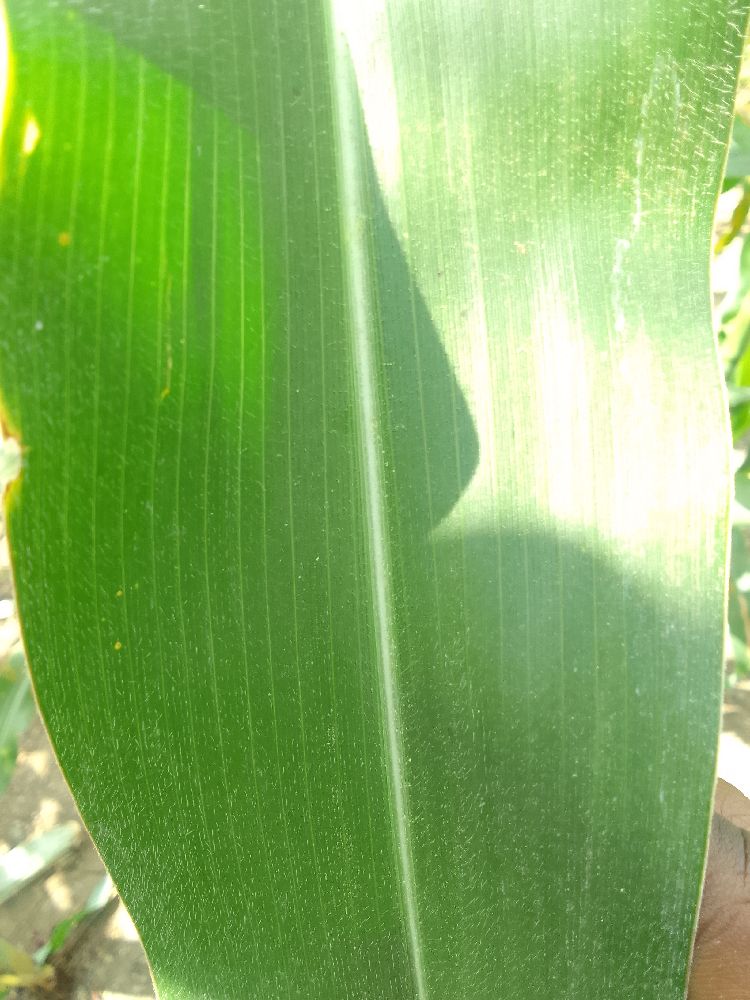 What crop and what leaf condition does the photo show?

maize, healthy
